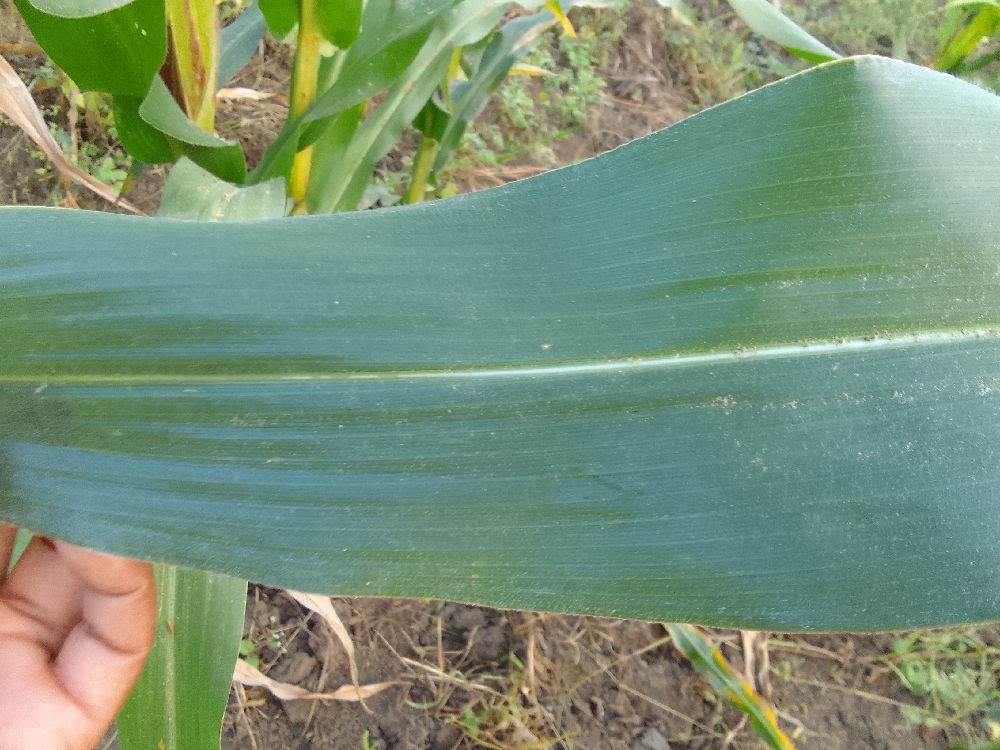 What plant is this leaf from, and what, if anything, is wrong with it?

maize, healthy
